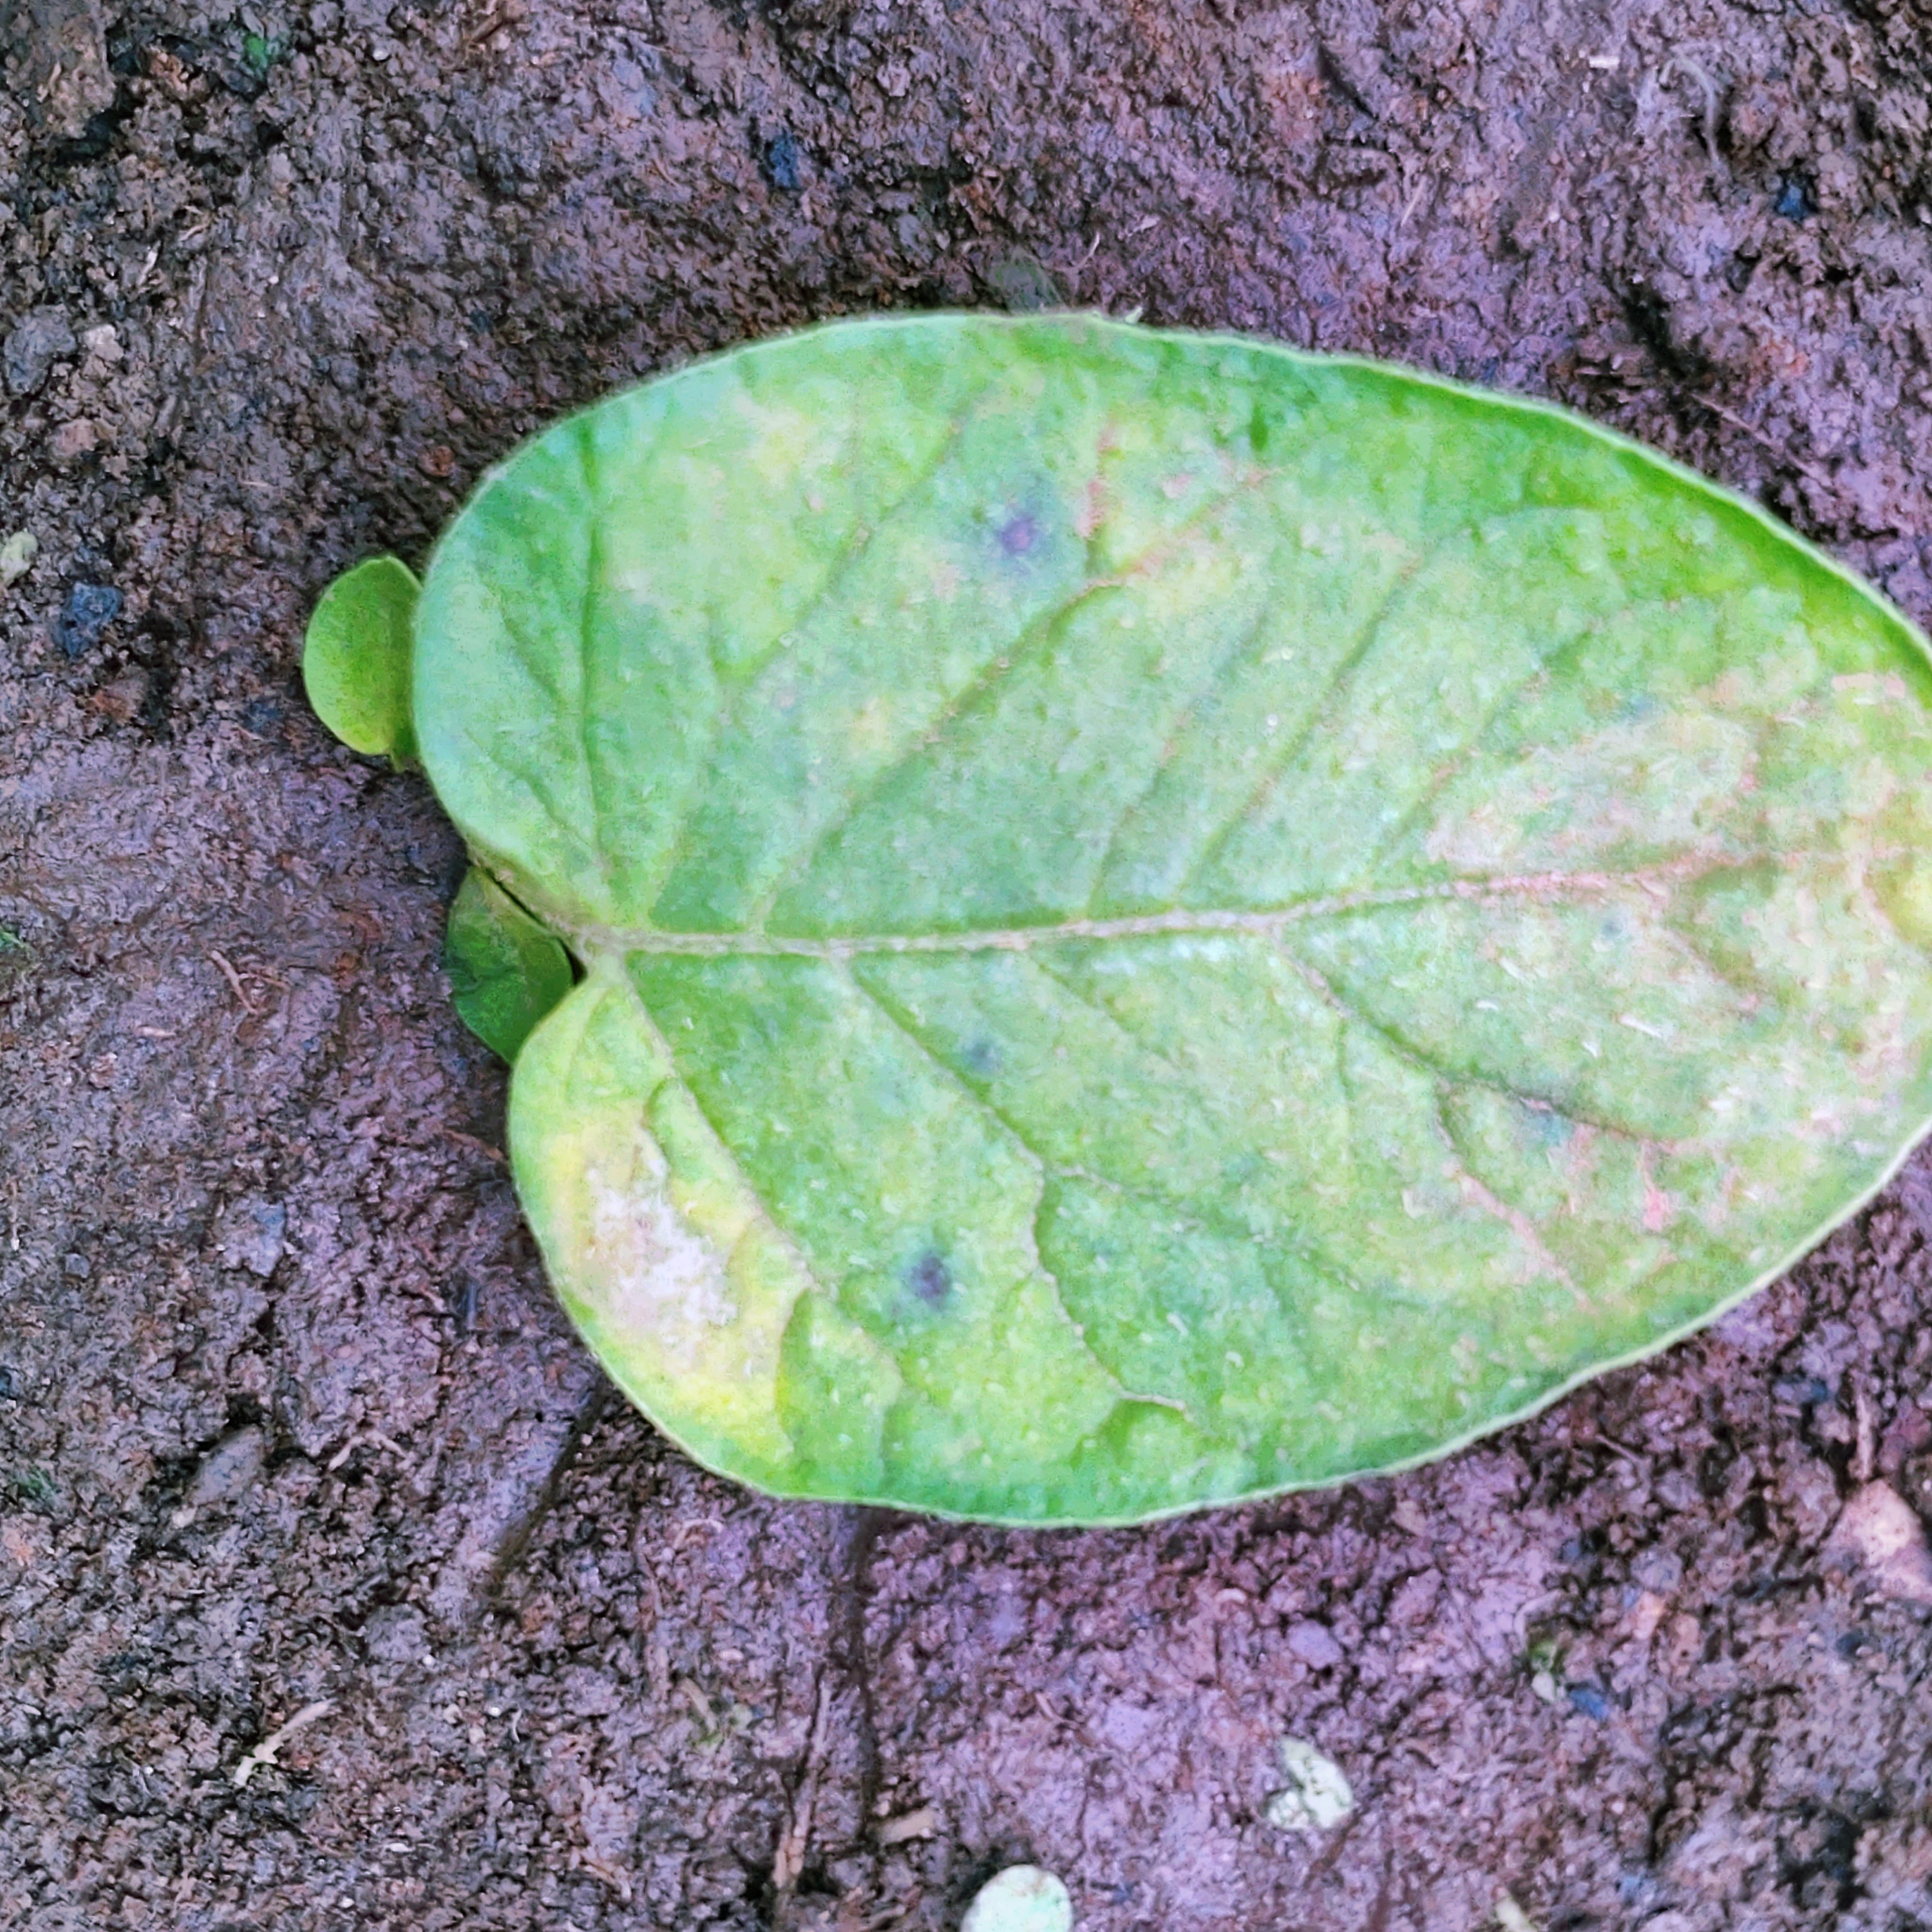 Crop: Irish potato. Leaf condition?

late blight
